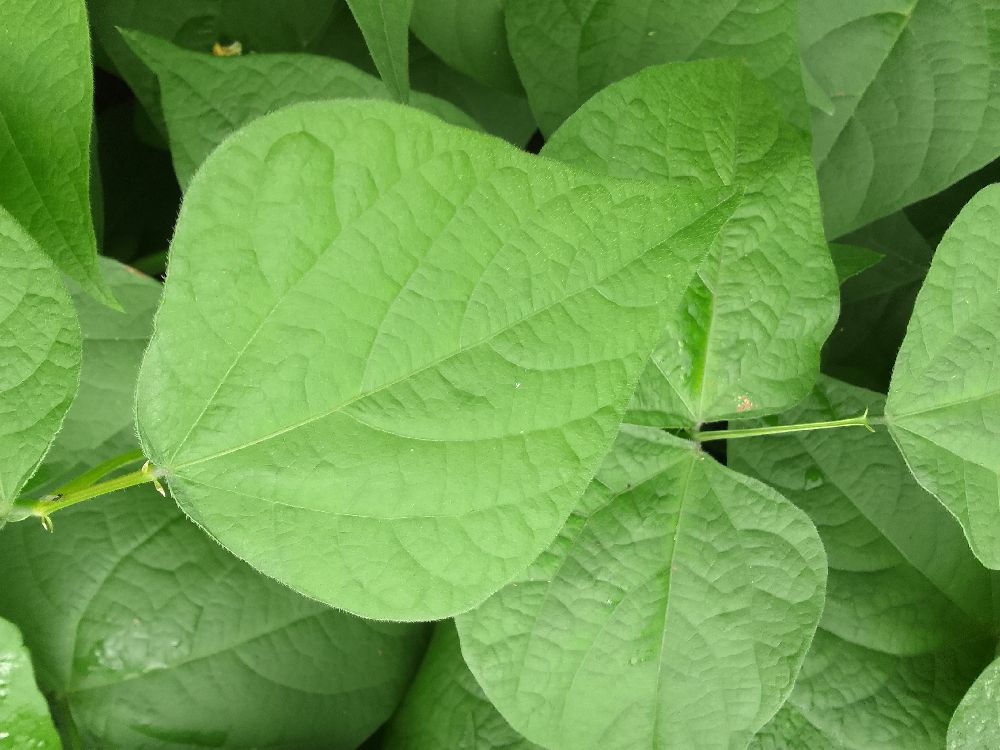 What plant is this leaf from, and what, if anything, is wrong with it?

common bean, healthy
